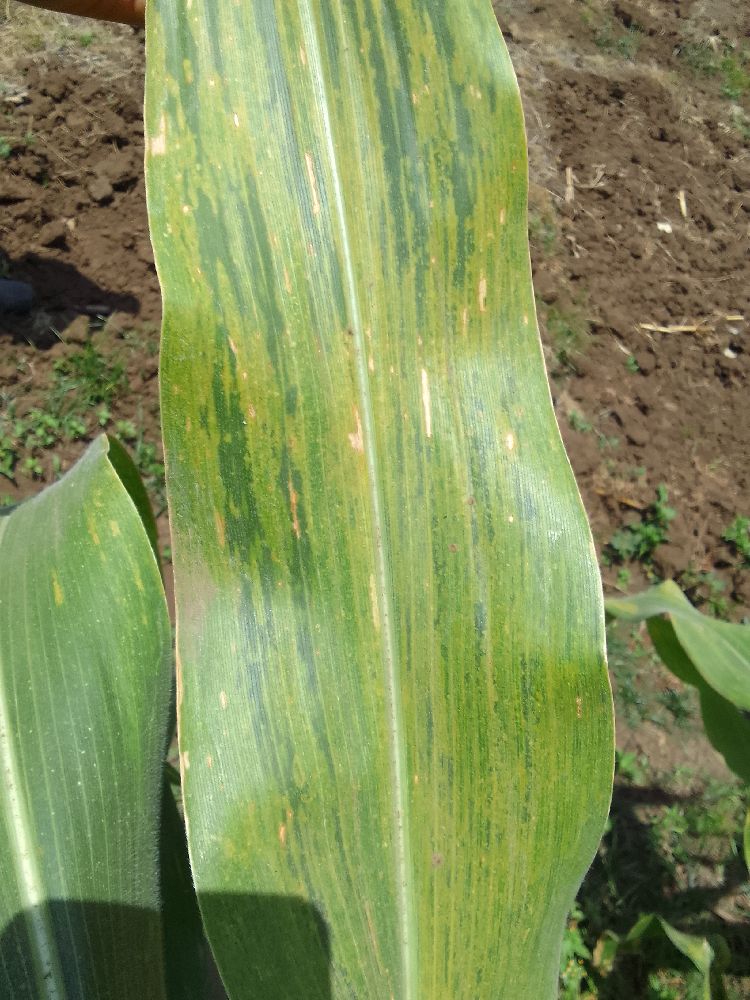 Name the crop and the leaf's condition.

maize, maize lethal necrosis
